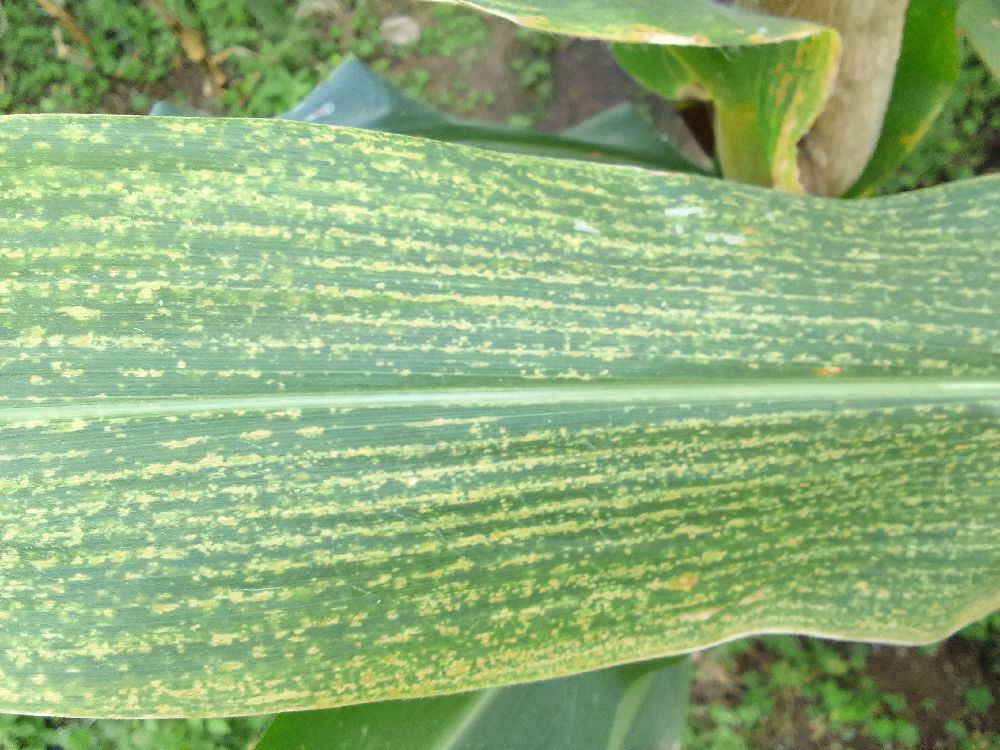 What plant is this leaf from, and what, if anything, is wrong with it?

maize, maize lethal necrosis
